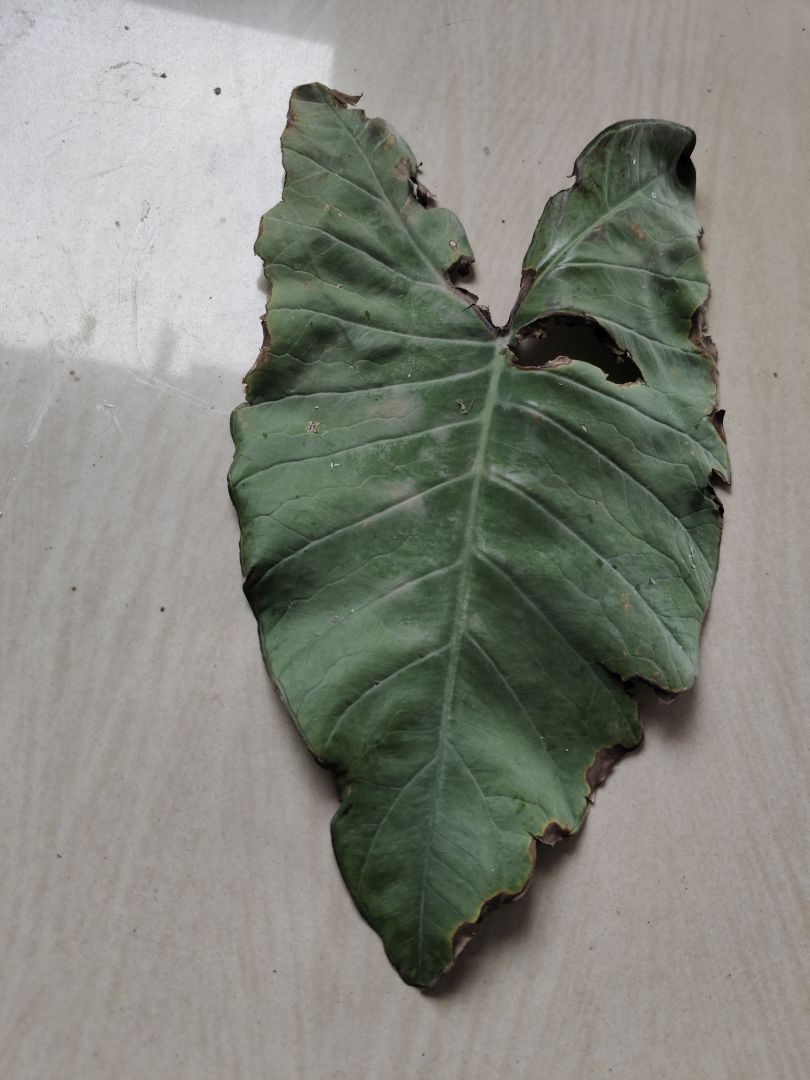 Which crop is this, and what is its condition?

taro, leaf blight
